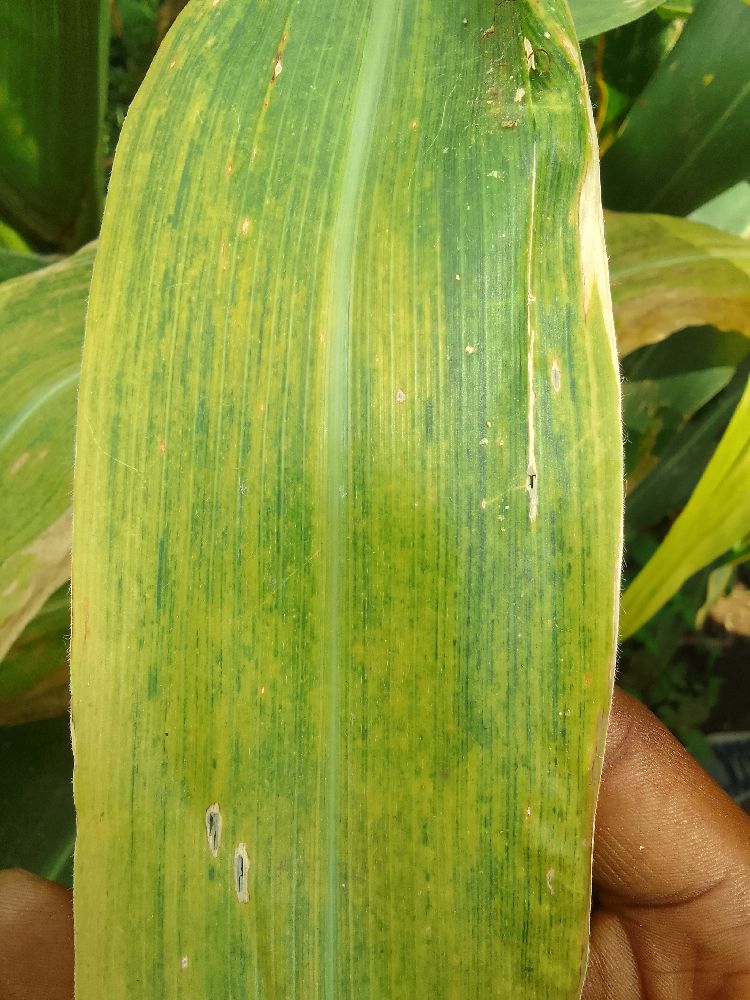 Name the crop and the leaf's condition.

maize, maize lethal necrosis
